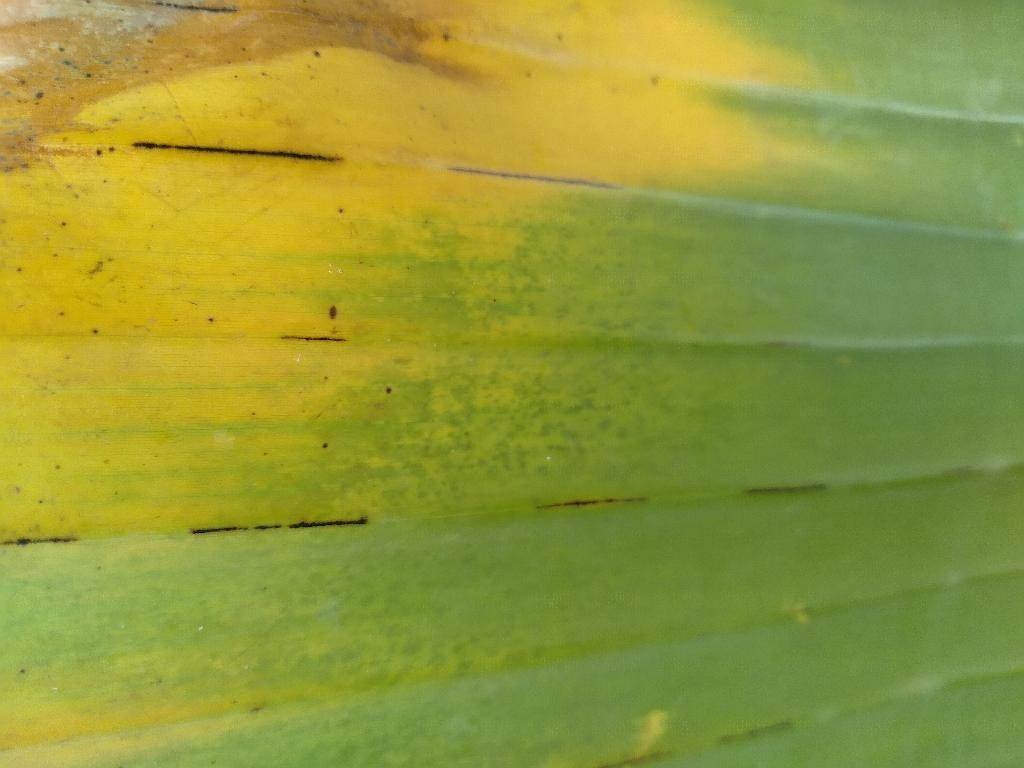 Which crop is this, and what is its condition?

banana, fusarium wilt race 1
